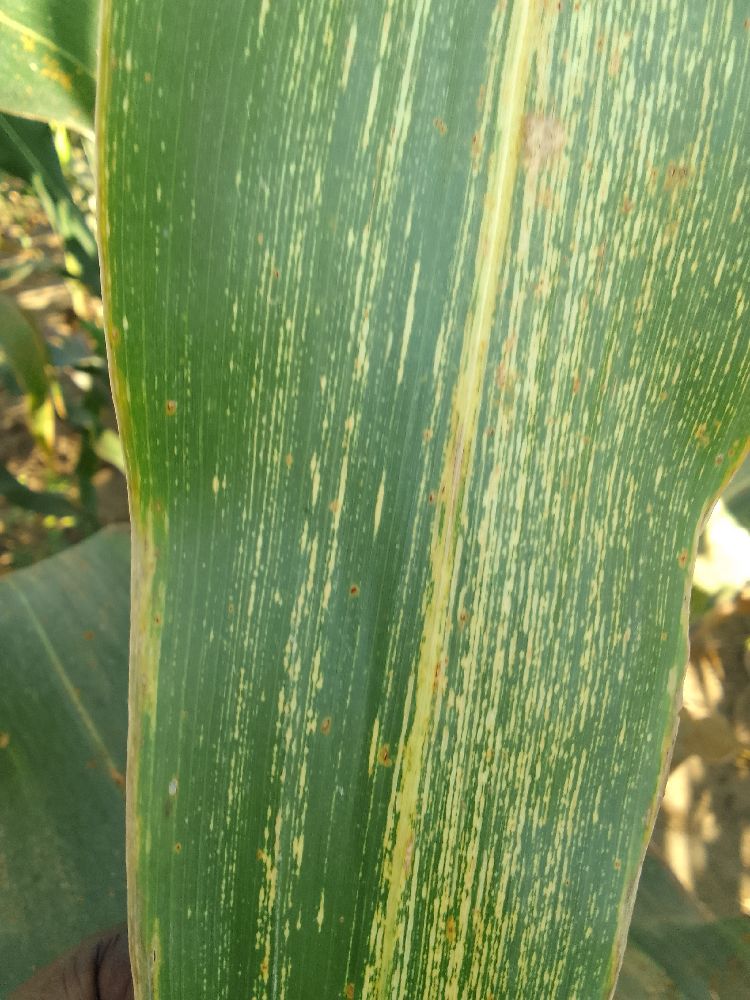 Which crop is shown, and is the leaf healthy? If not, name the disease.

maize, maize streak virus
